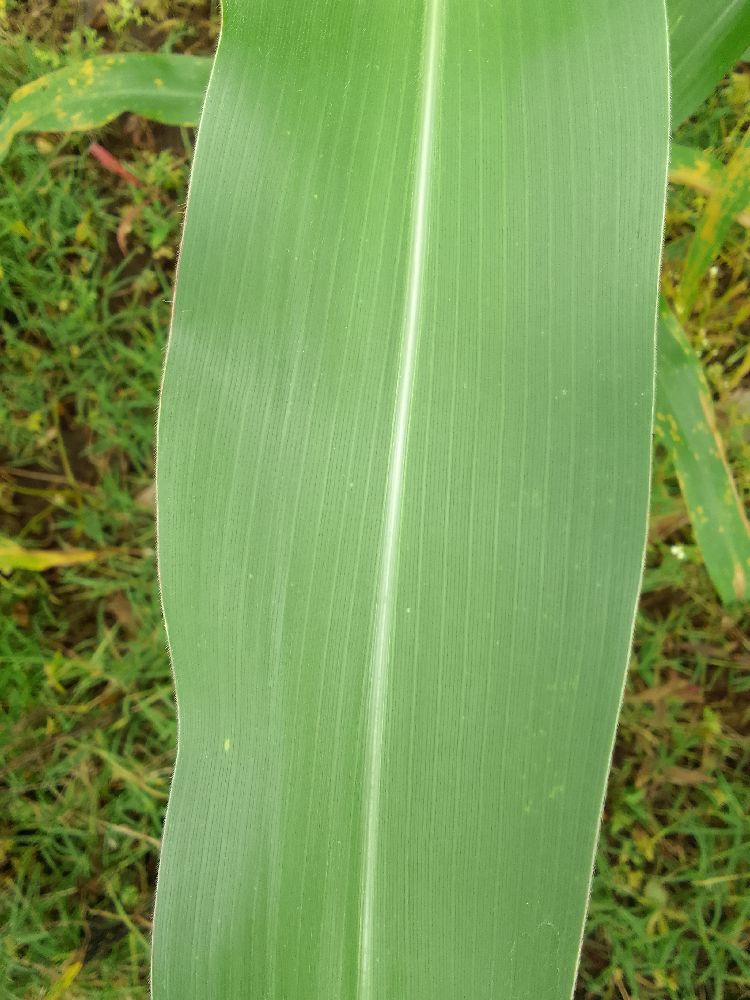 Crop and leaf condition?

maize, healthy
